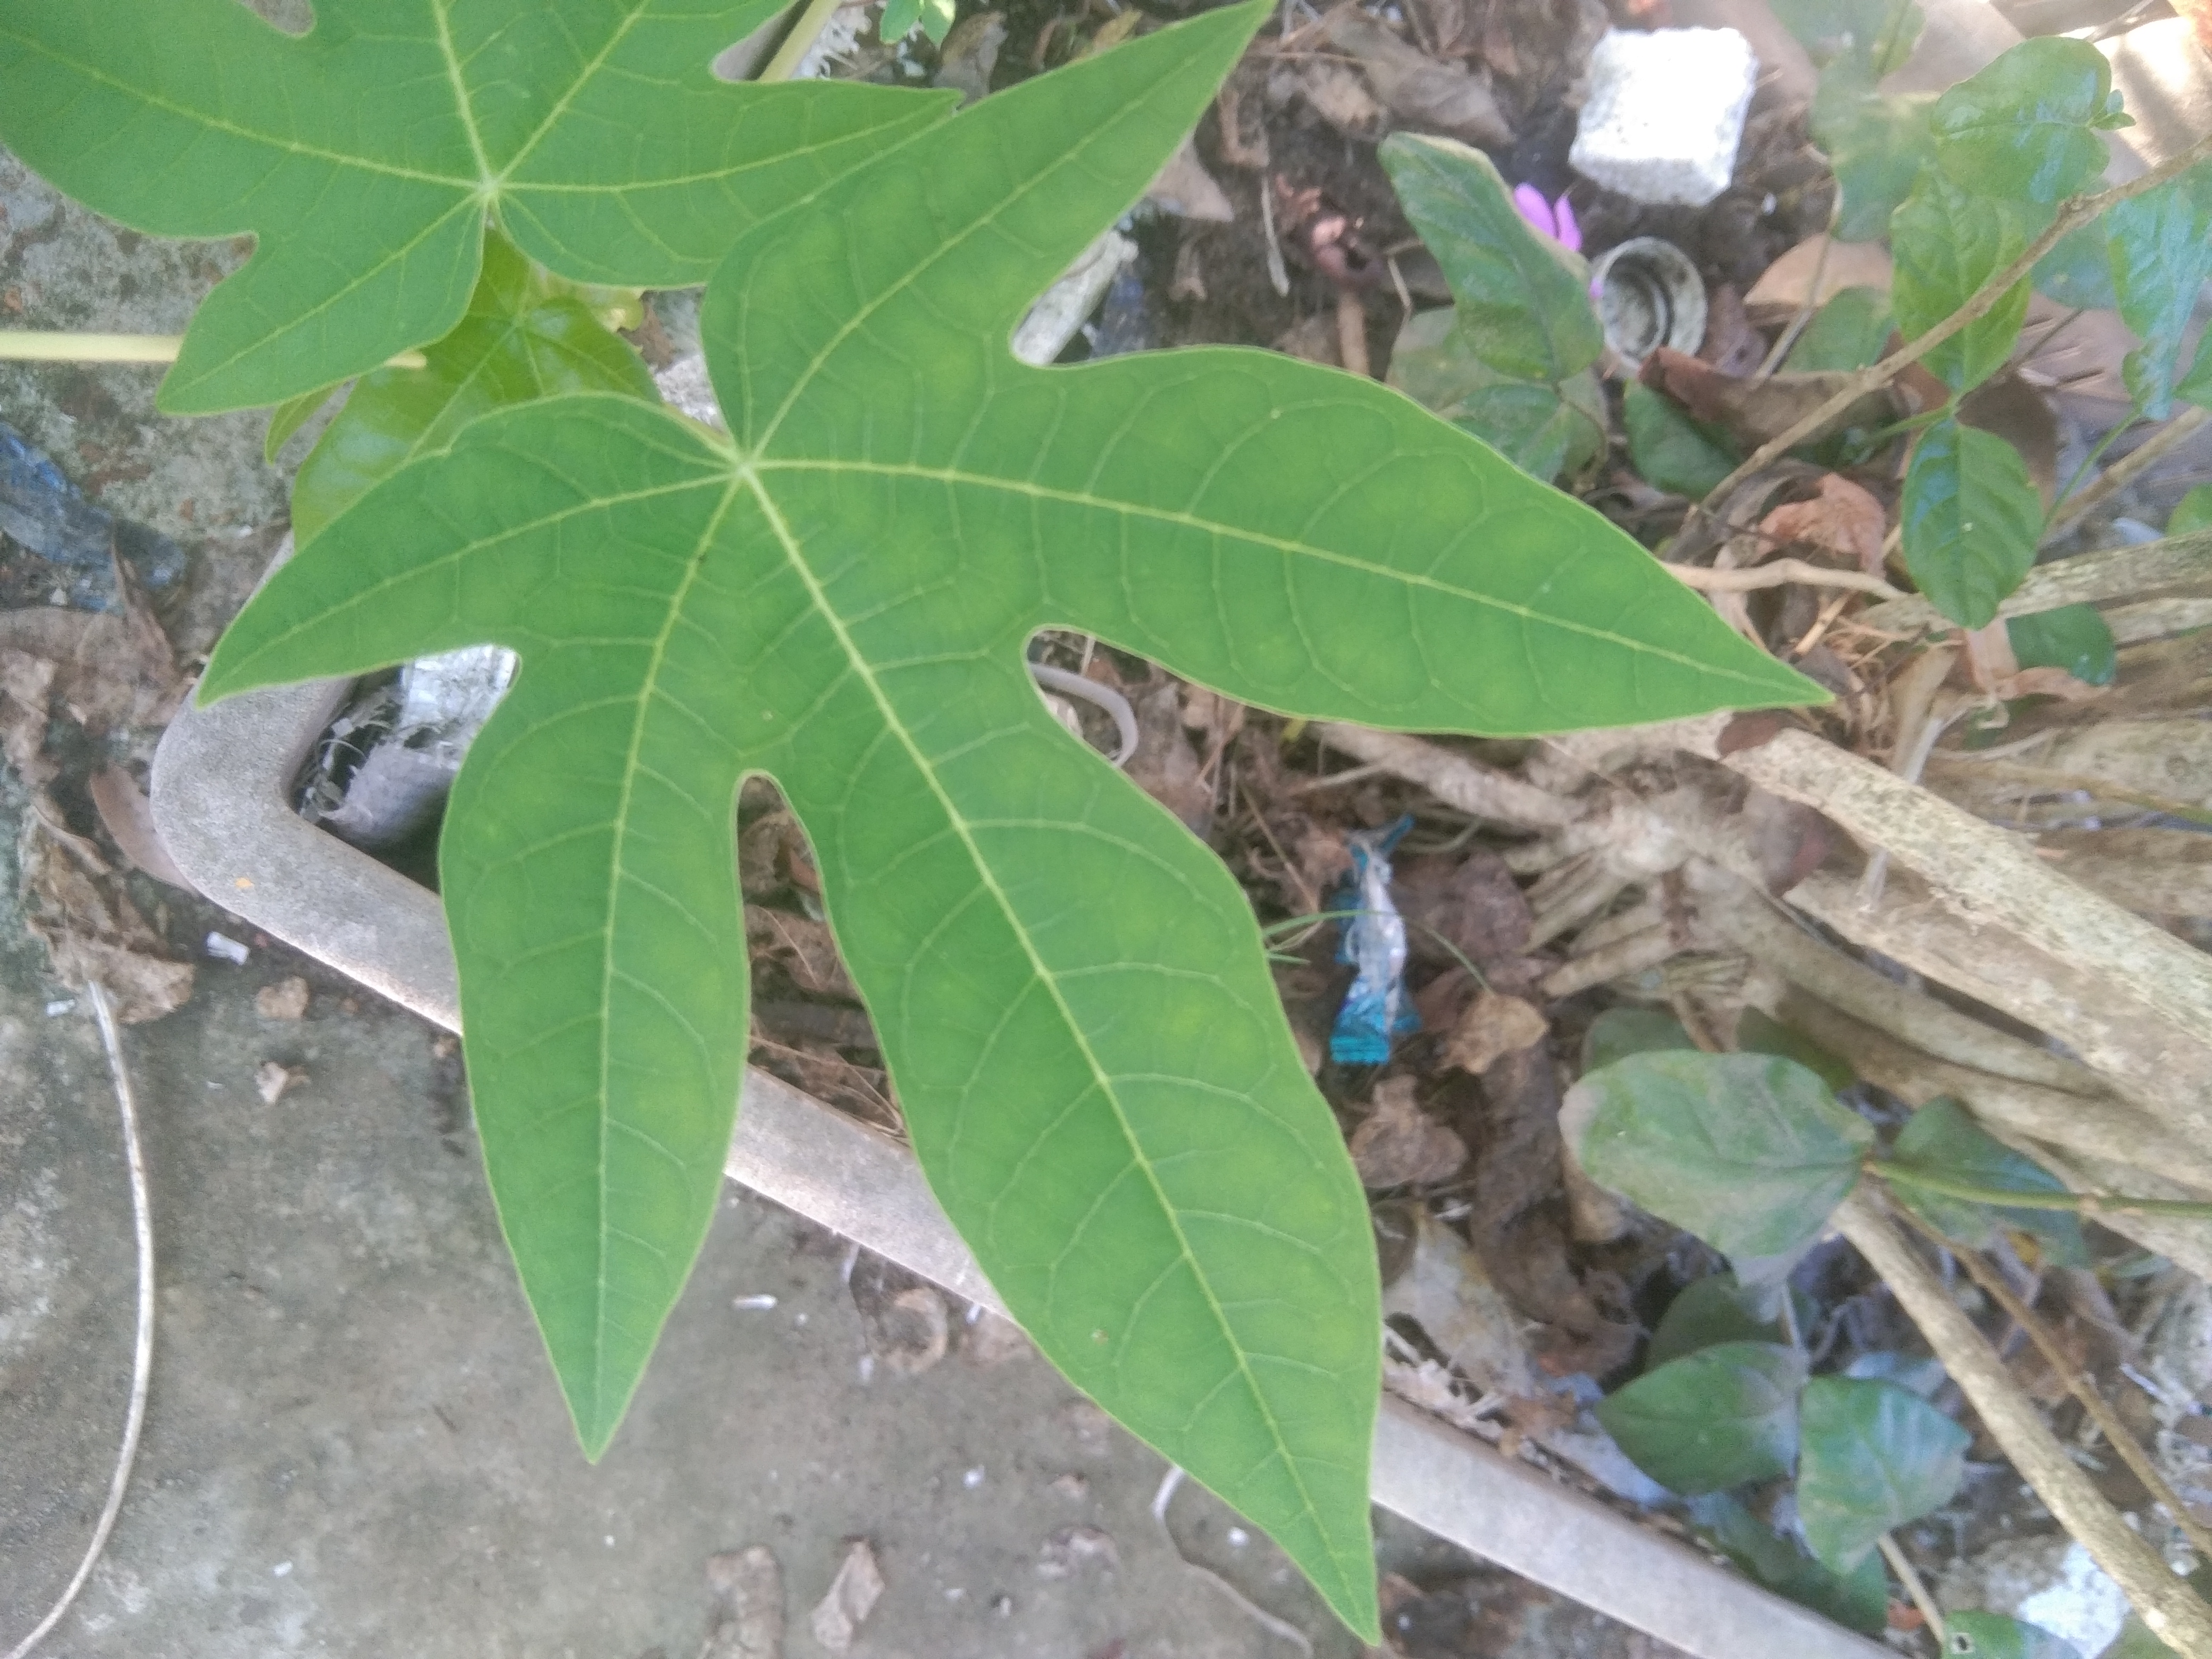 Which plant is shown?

papaya
